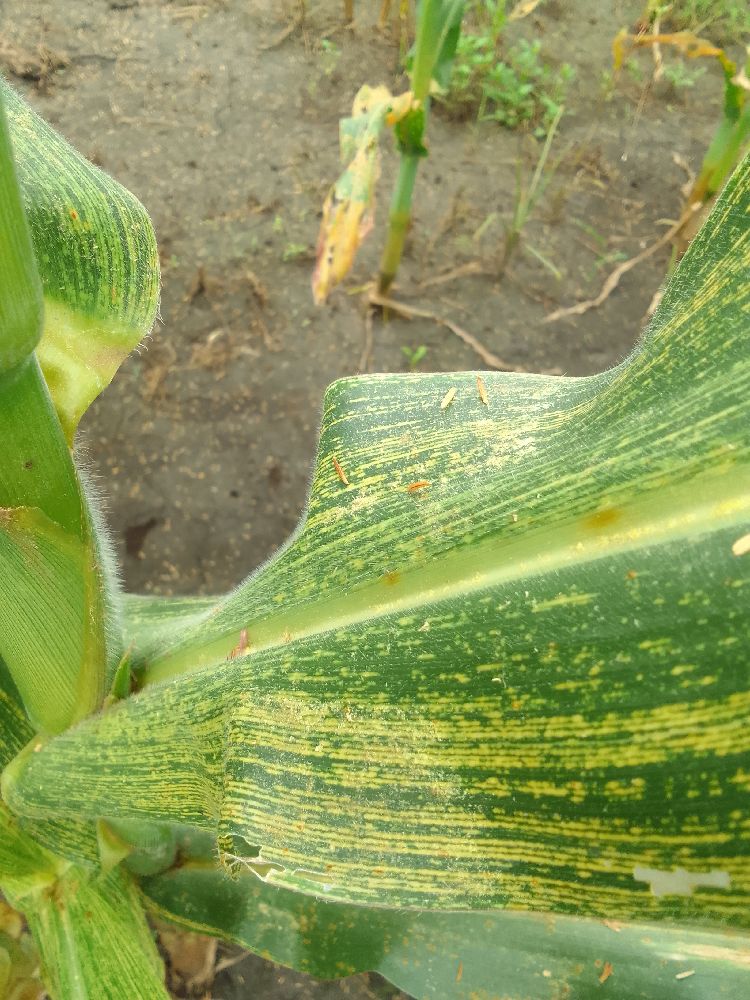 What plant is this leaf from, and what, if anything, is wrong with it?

maize, maize streak virus
